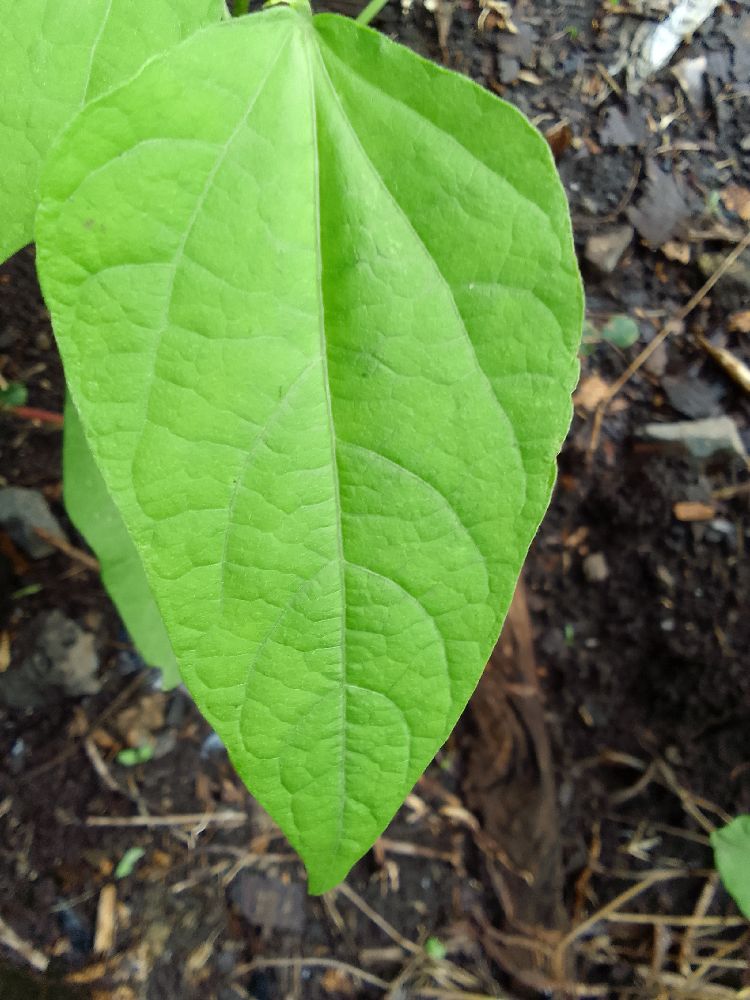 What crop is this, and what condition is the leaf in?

common bean, healthy
